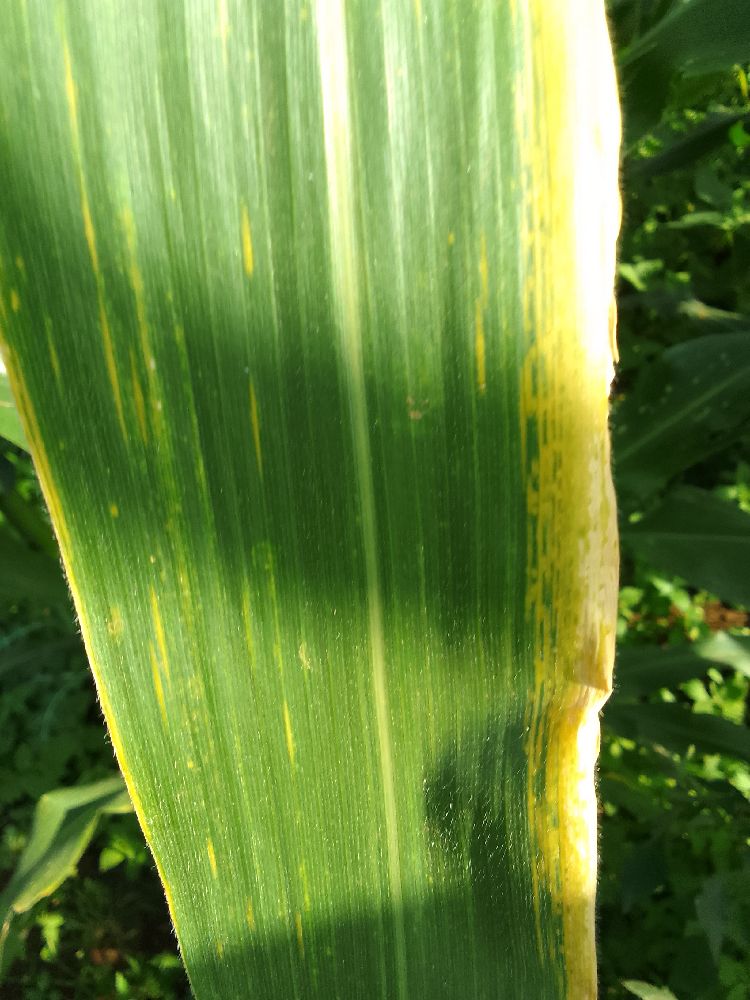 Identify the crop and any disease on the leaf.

maize, maize lethal necrosis
